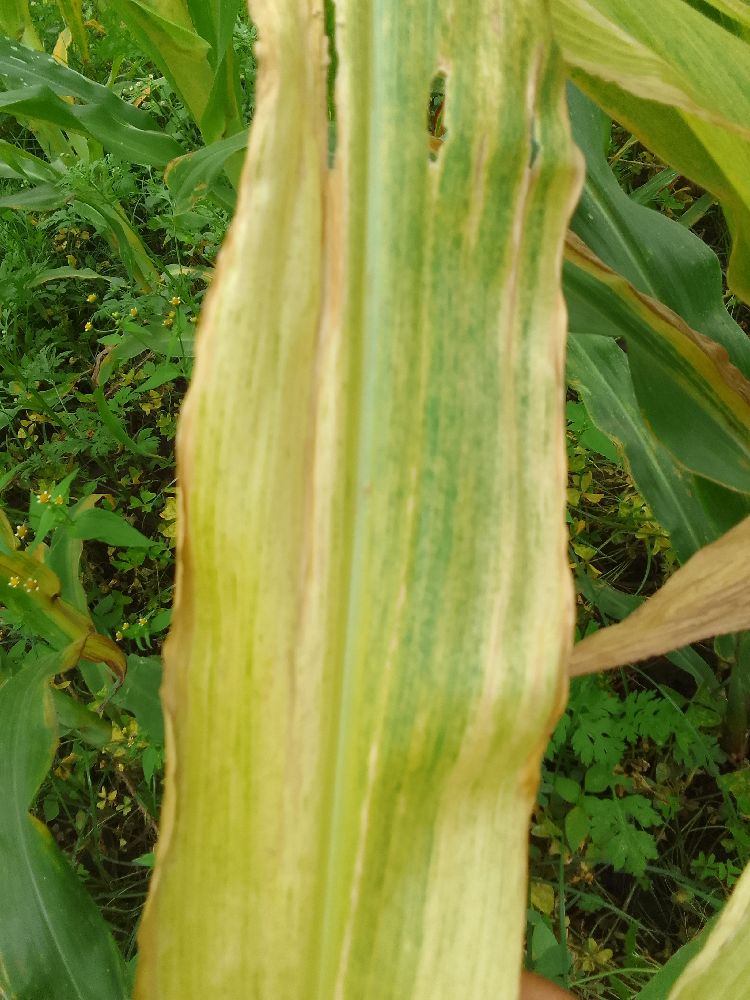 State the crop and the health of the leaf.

maize, maize lethal necrosis
